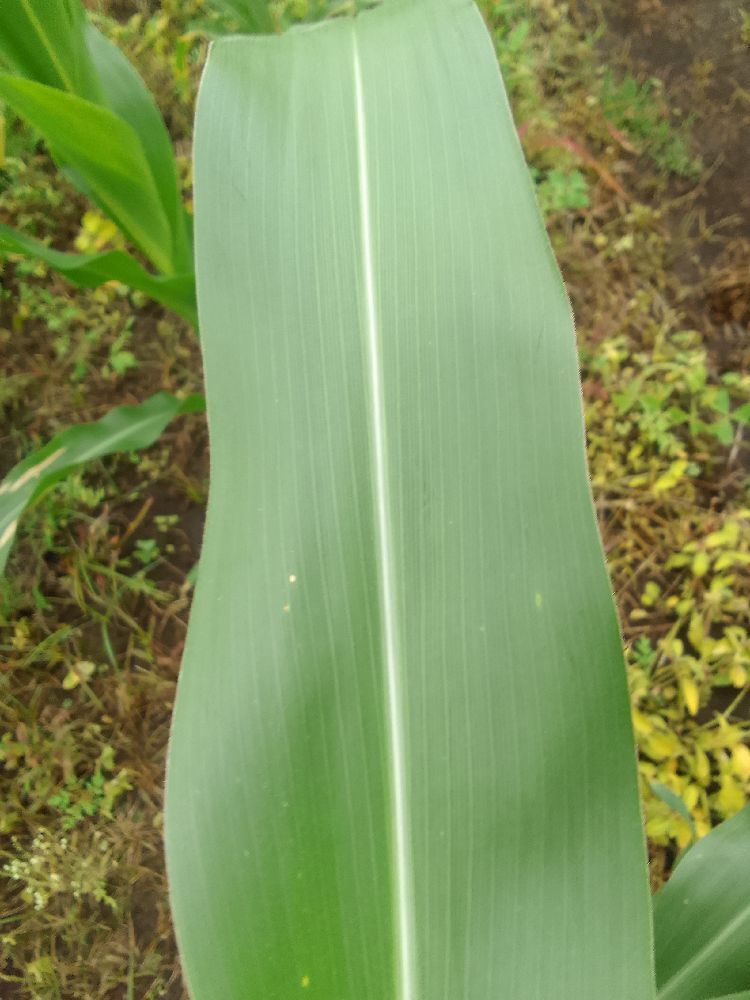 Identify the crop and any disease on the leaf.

maize, healthy
